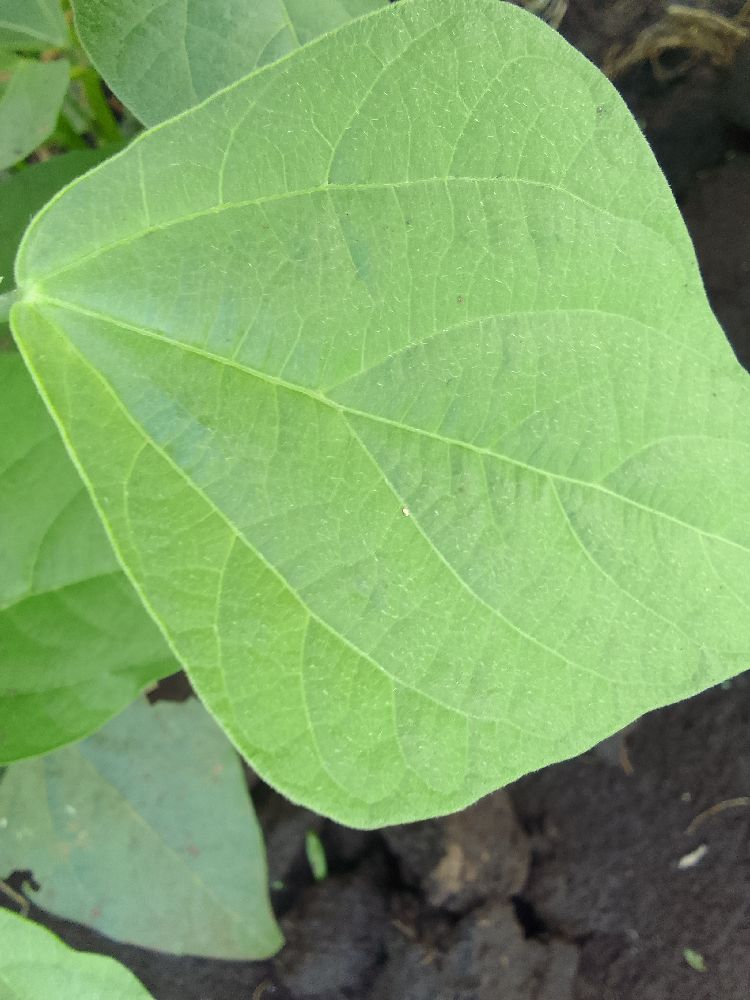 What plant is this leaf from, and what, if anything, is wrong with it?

common bean, healthy
